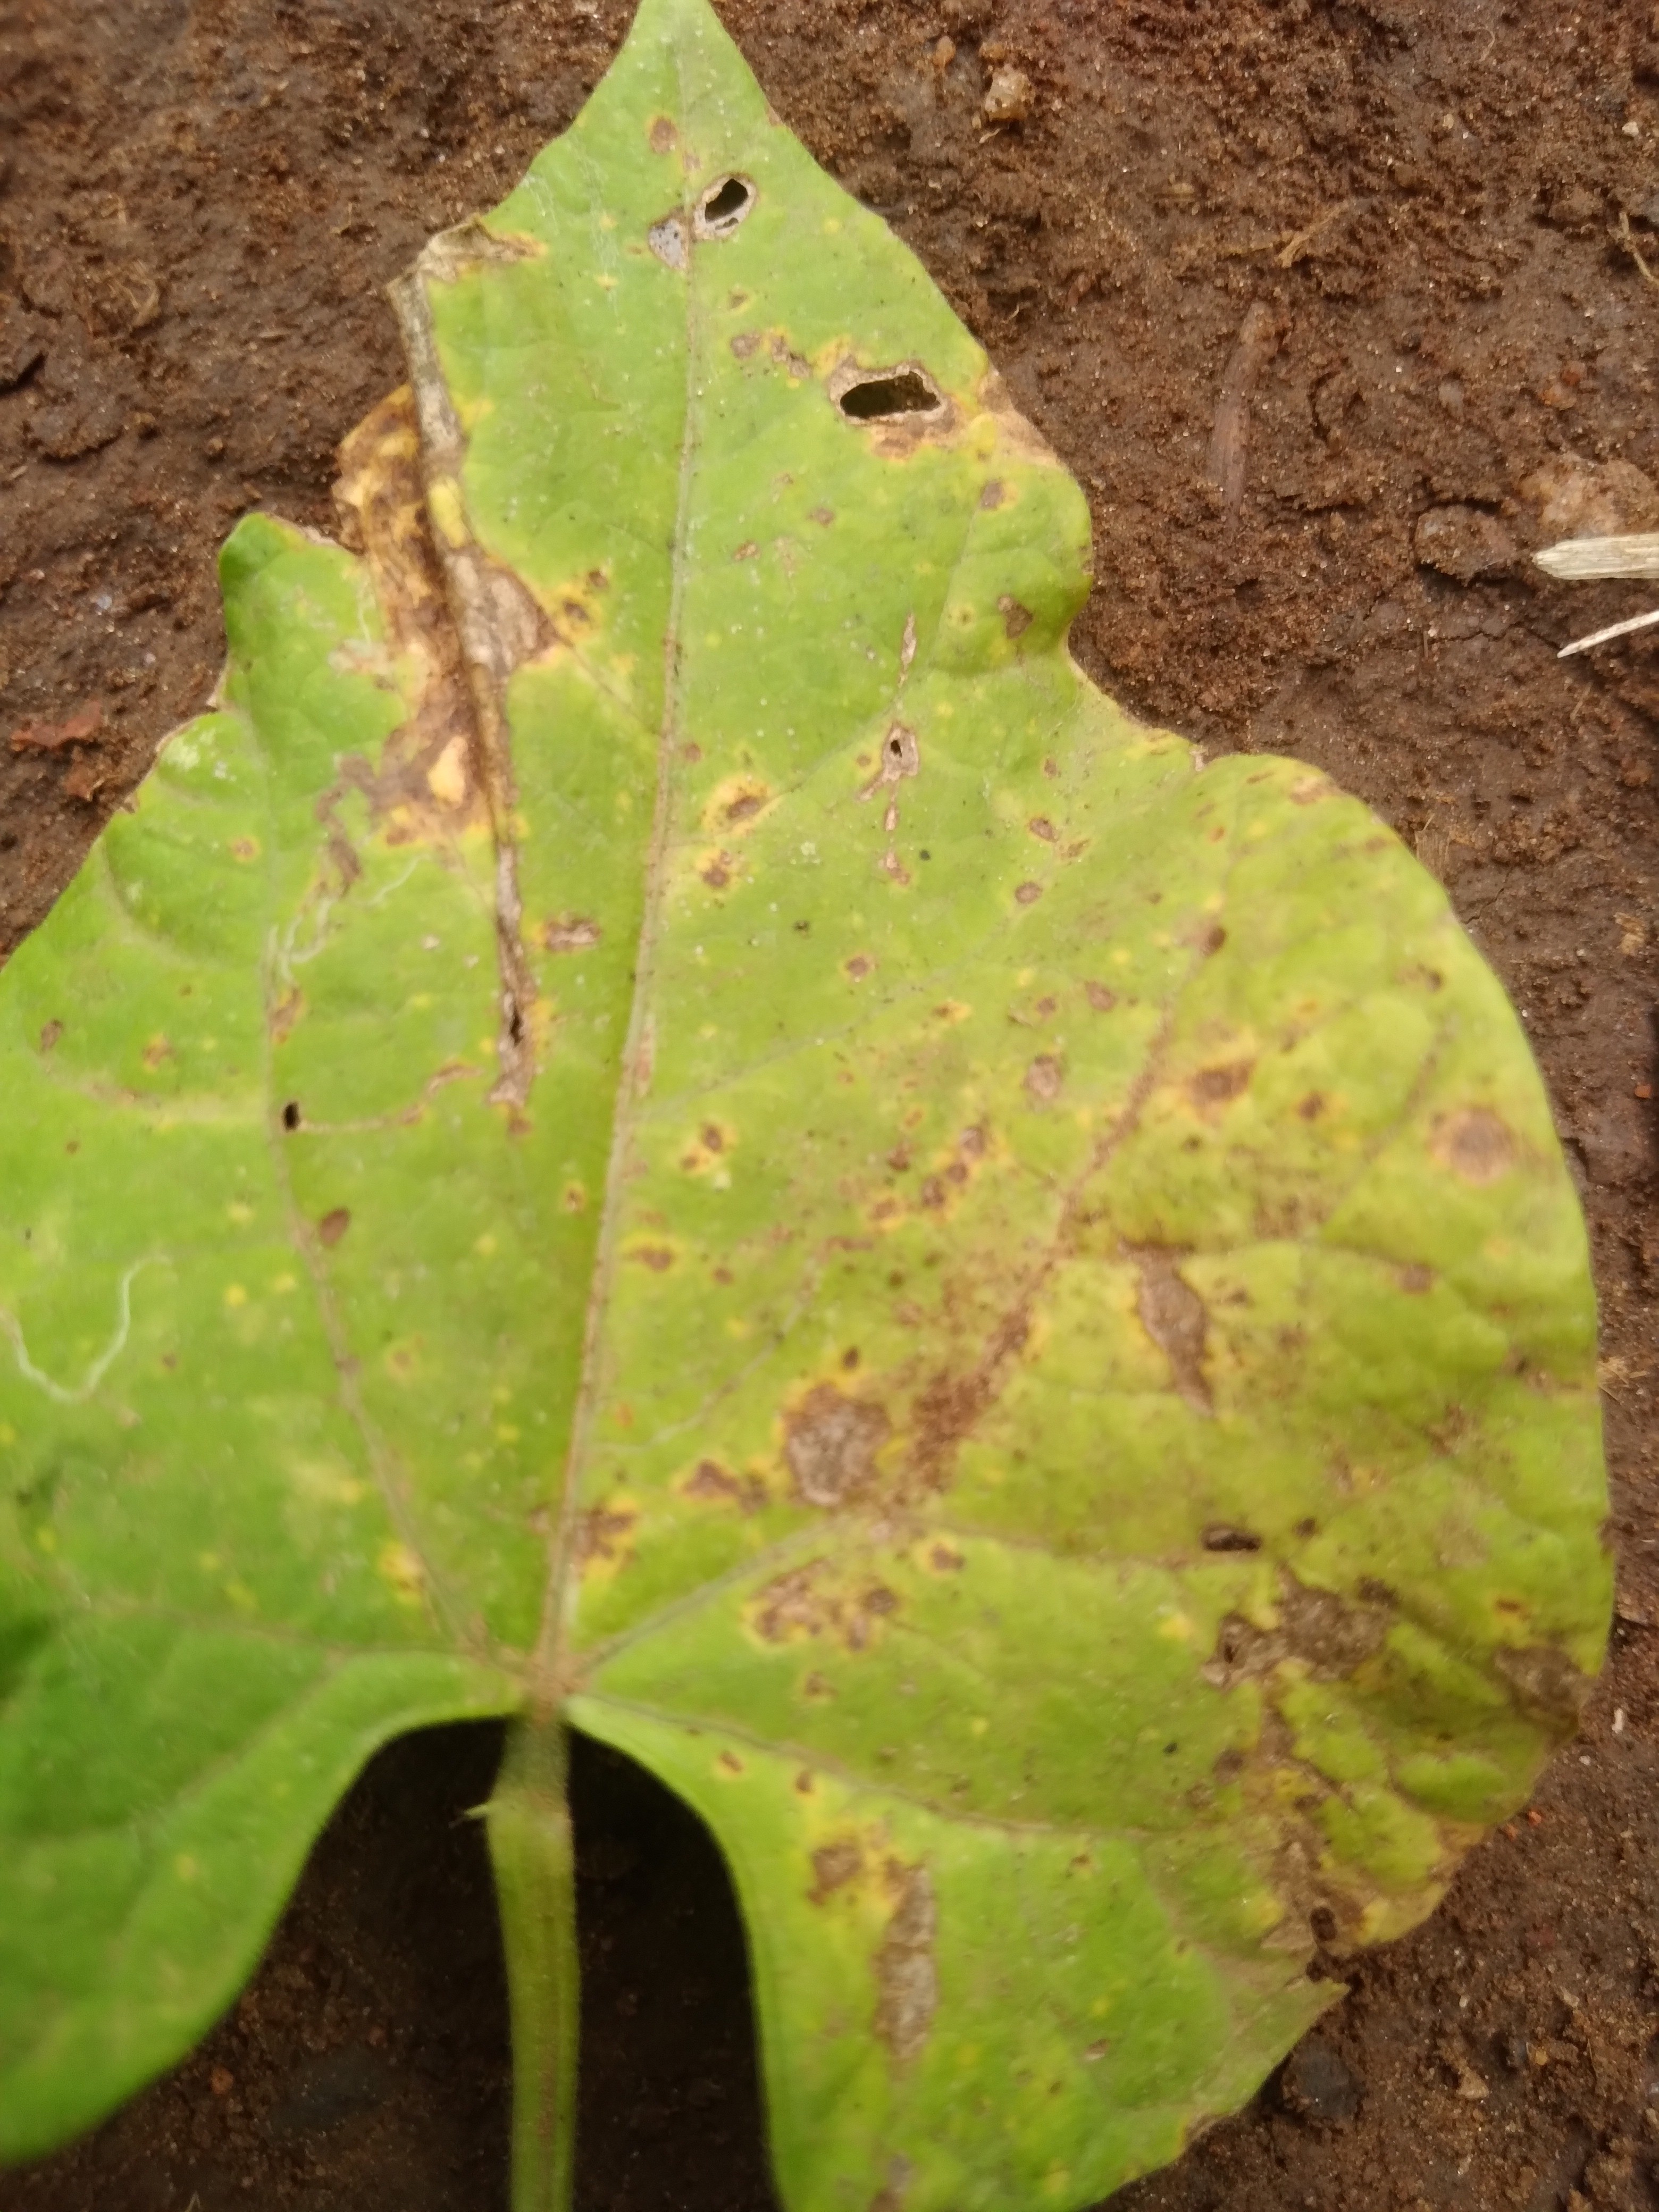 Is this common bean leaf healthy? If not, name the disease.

rust
